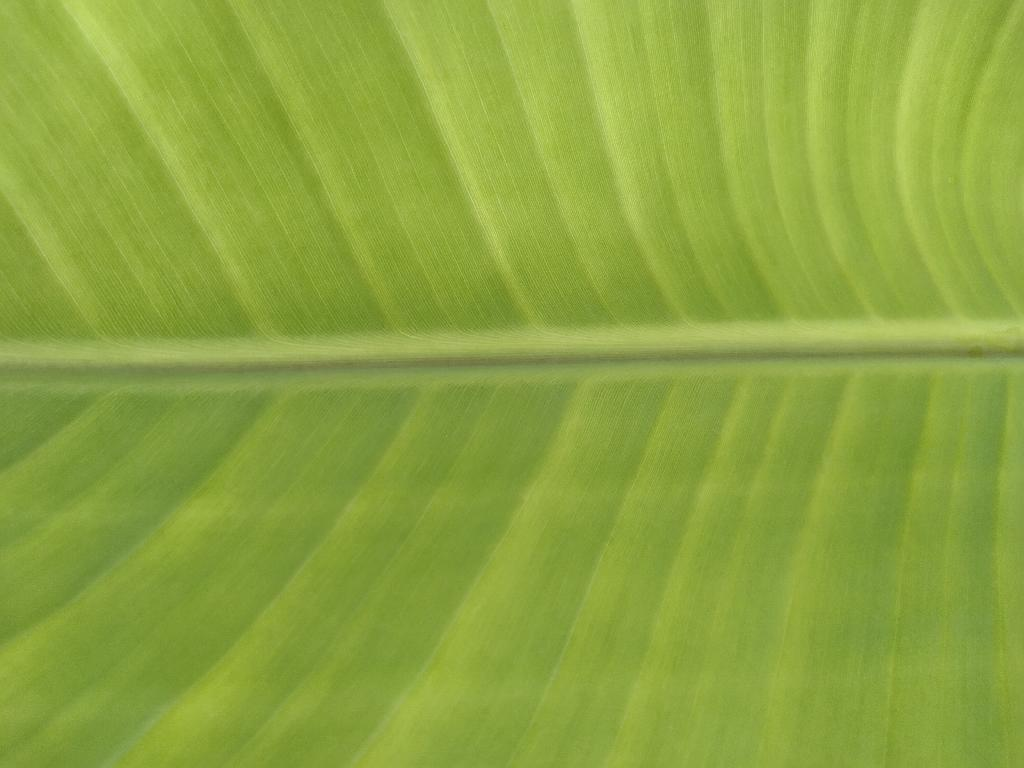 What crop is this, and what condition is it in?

banana, healthy
